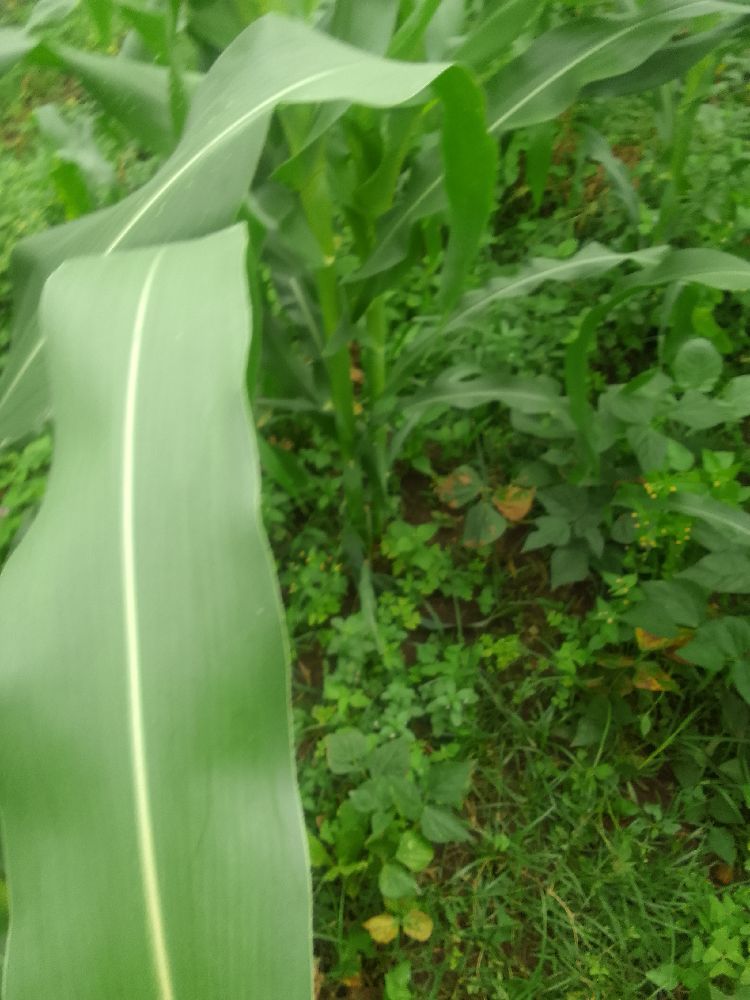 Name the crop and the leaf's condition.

maize, healthy
